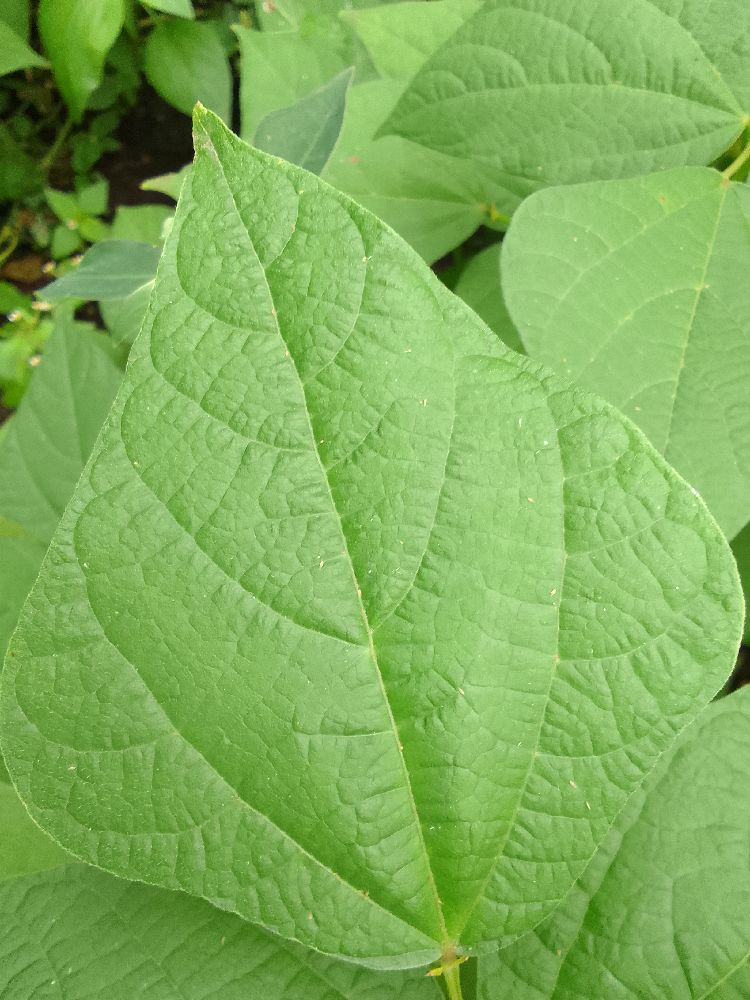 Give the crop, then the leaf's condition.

common bean, healthy
